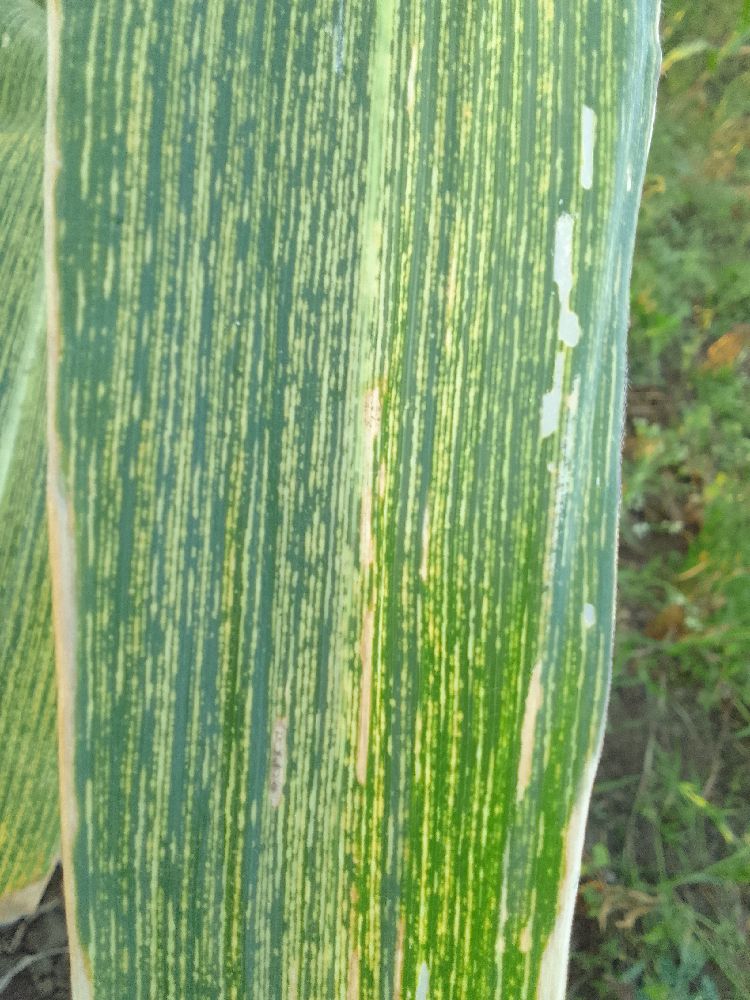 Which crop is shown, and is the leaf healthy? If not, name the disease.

maize, maize streak virus
